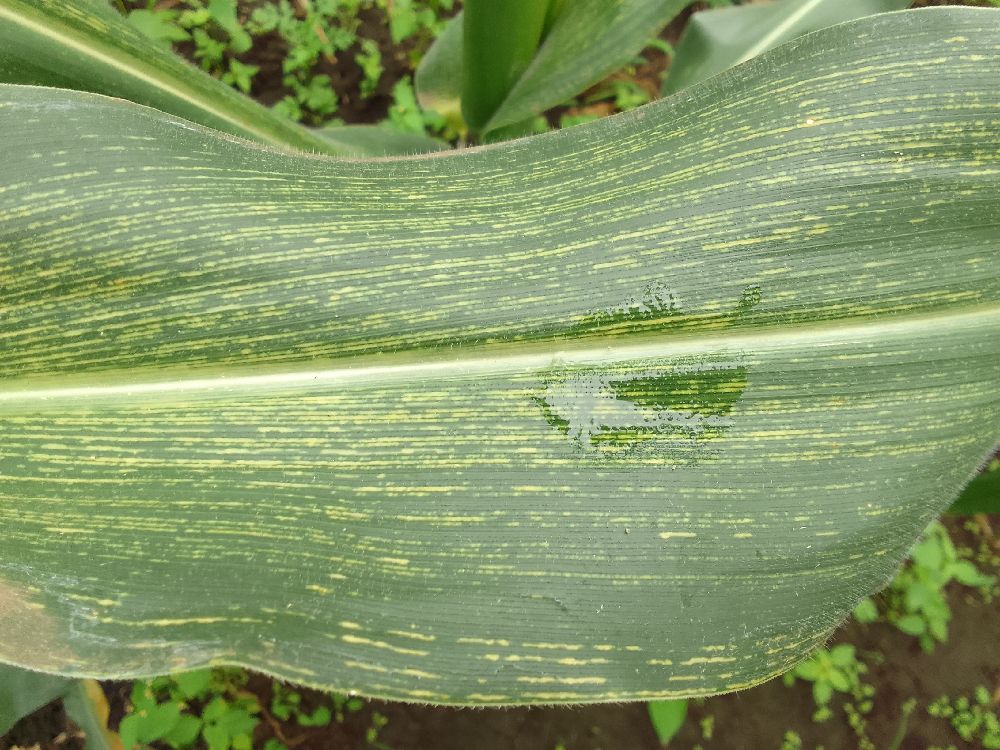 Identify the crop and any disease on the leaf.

maize, maize streak virus
